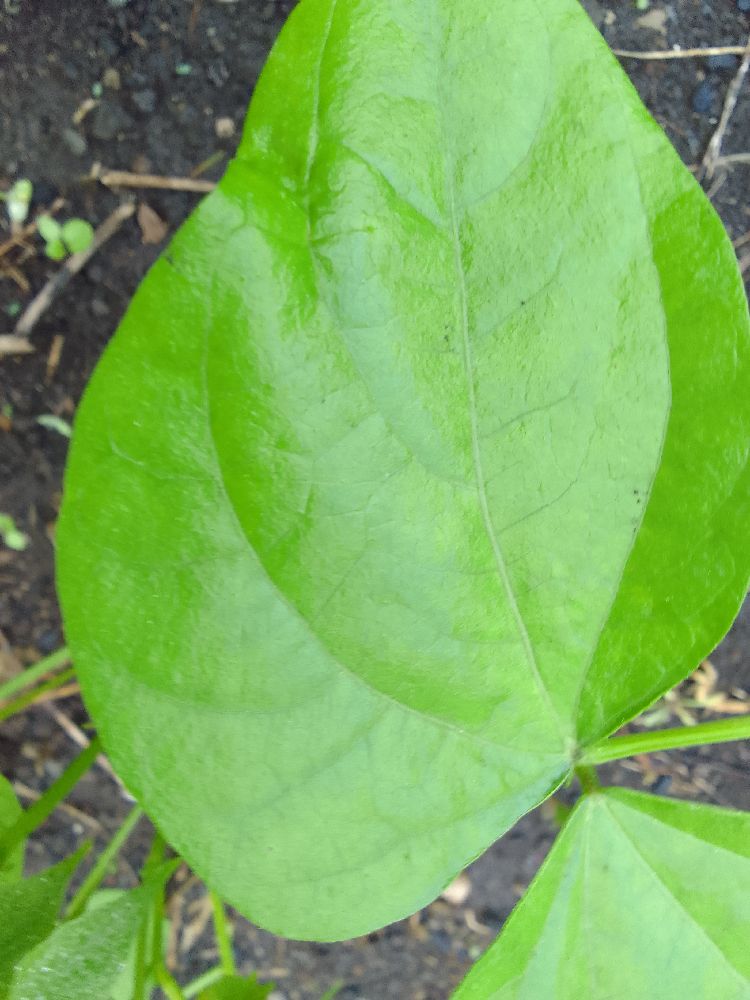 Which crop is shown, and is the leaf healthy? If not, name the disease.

common bean, healthy
